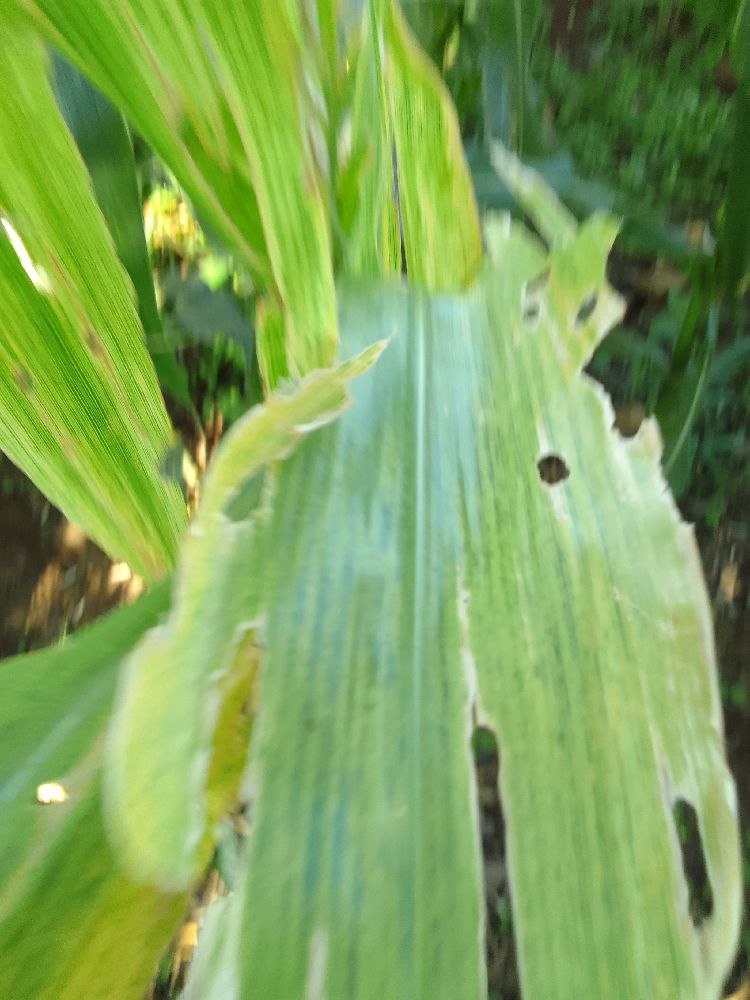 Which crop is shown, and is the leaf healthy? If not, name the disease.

maize, maize lethal necrosis
